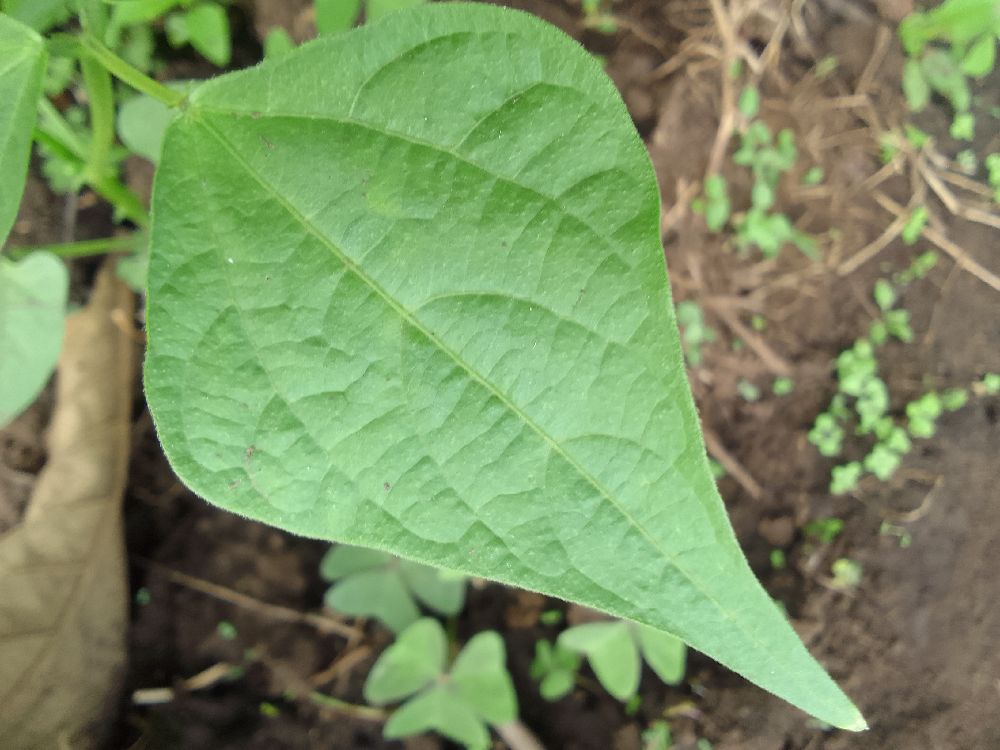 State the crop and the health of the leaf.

common bean, healthy
